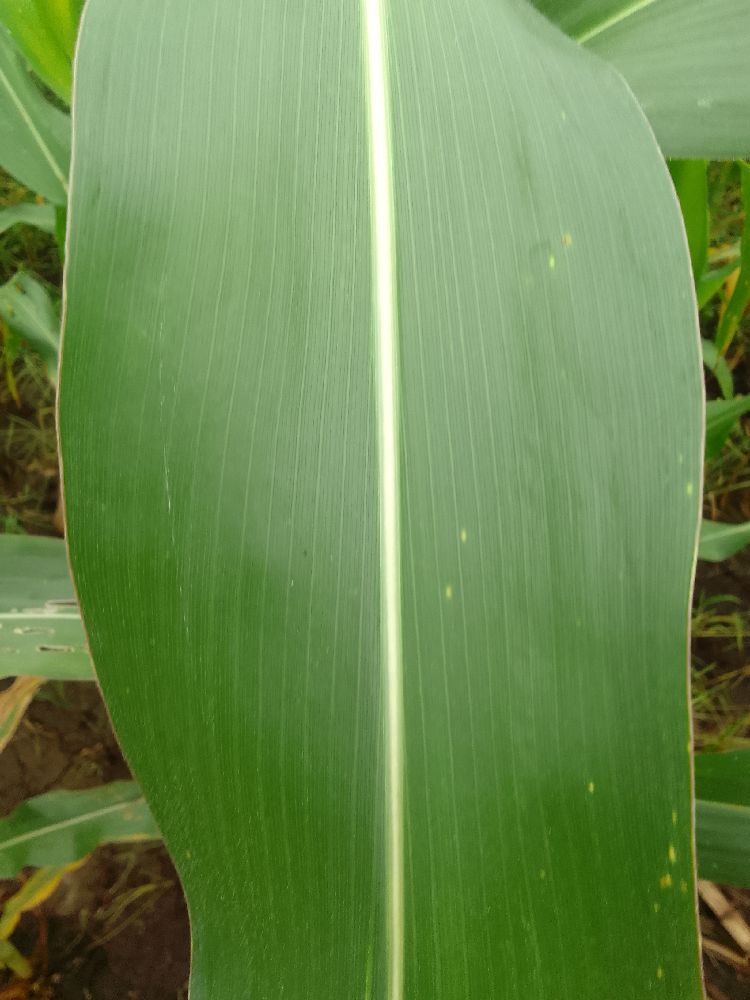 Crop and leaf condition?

maize, healthy
